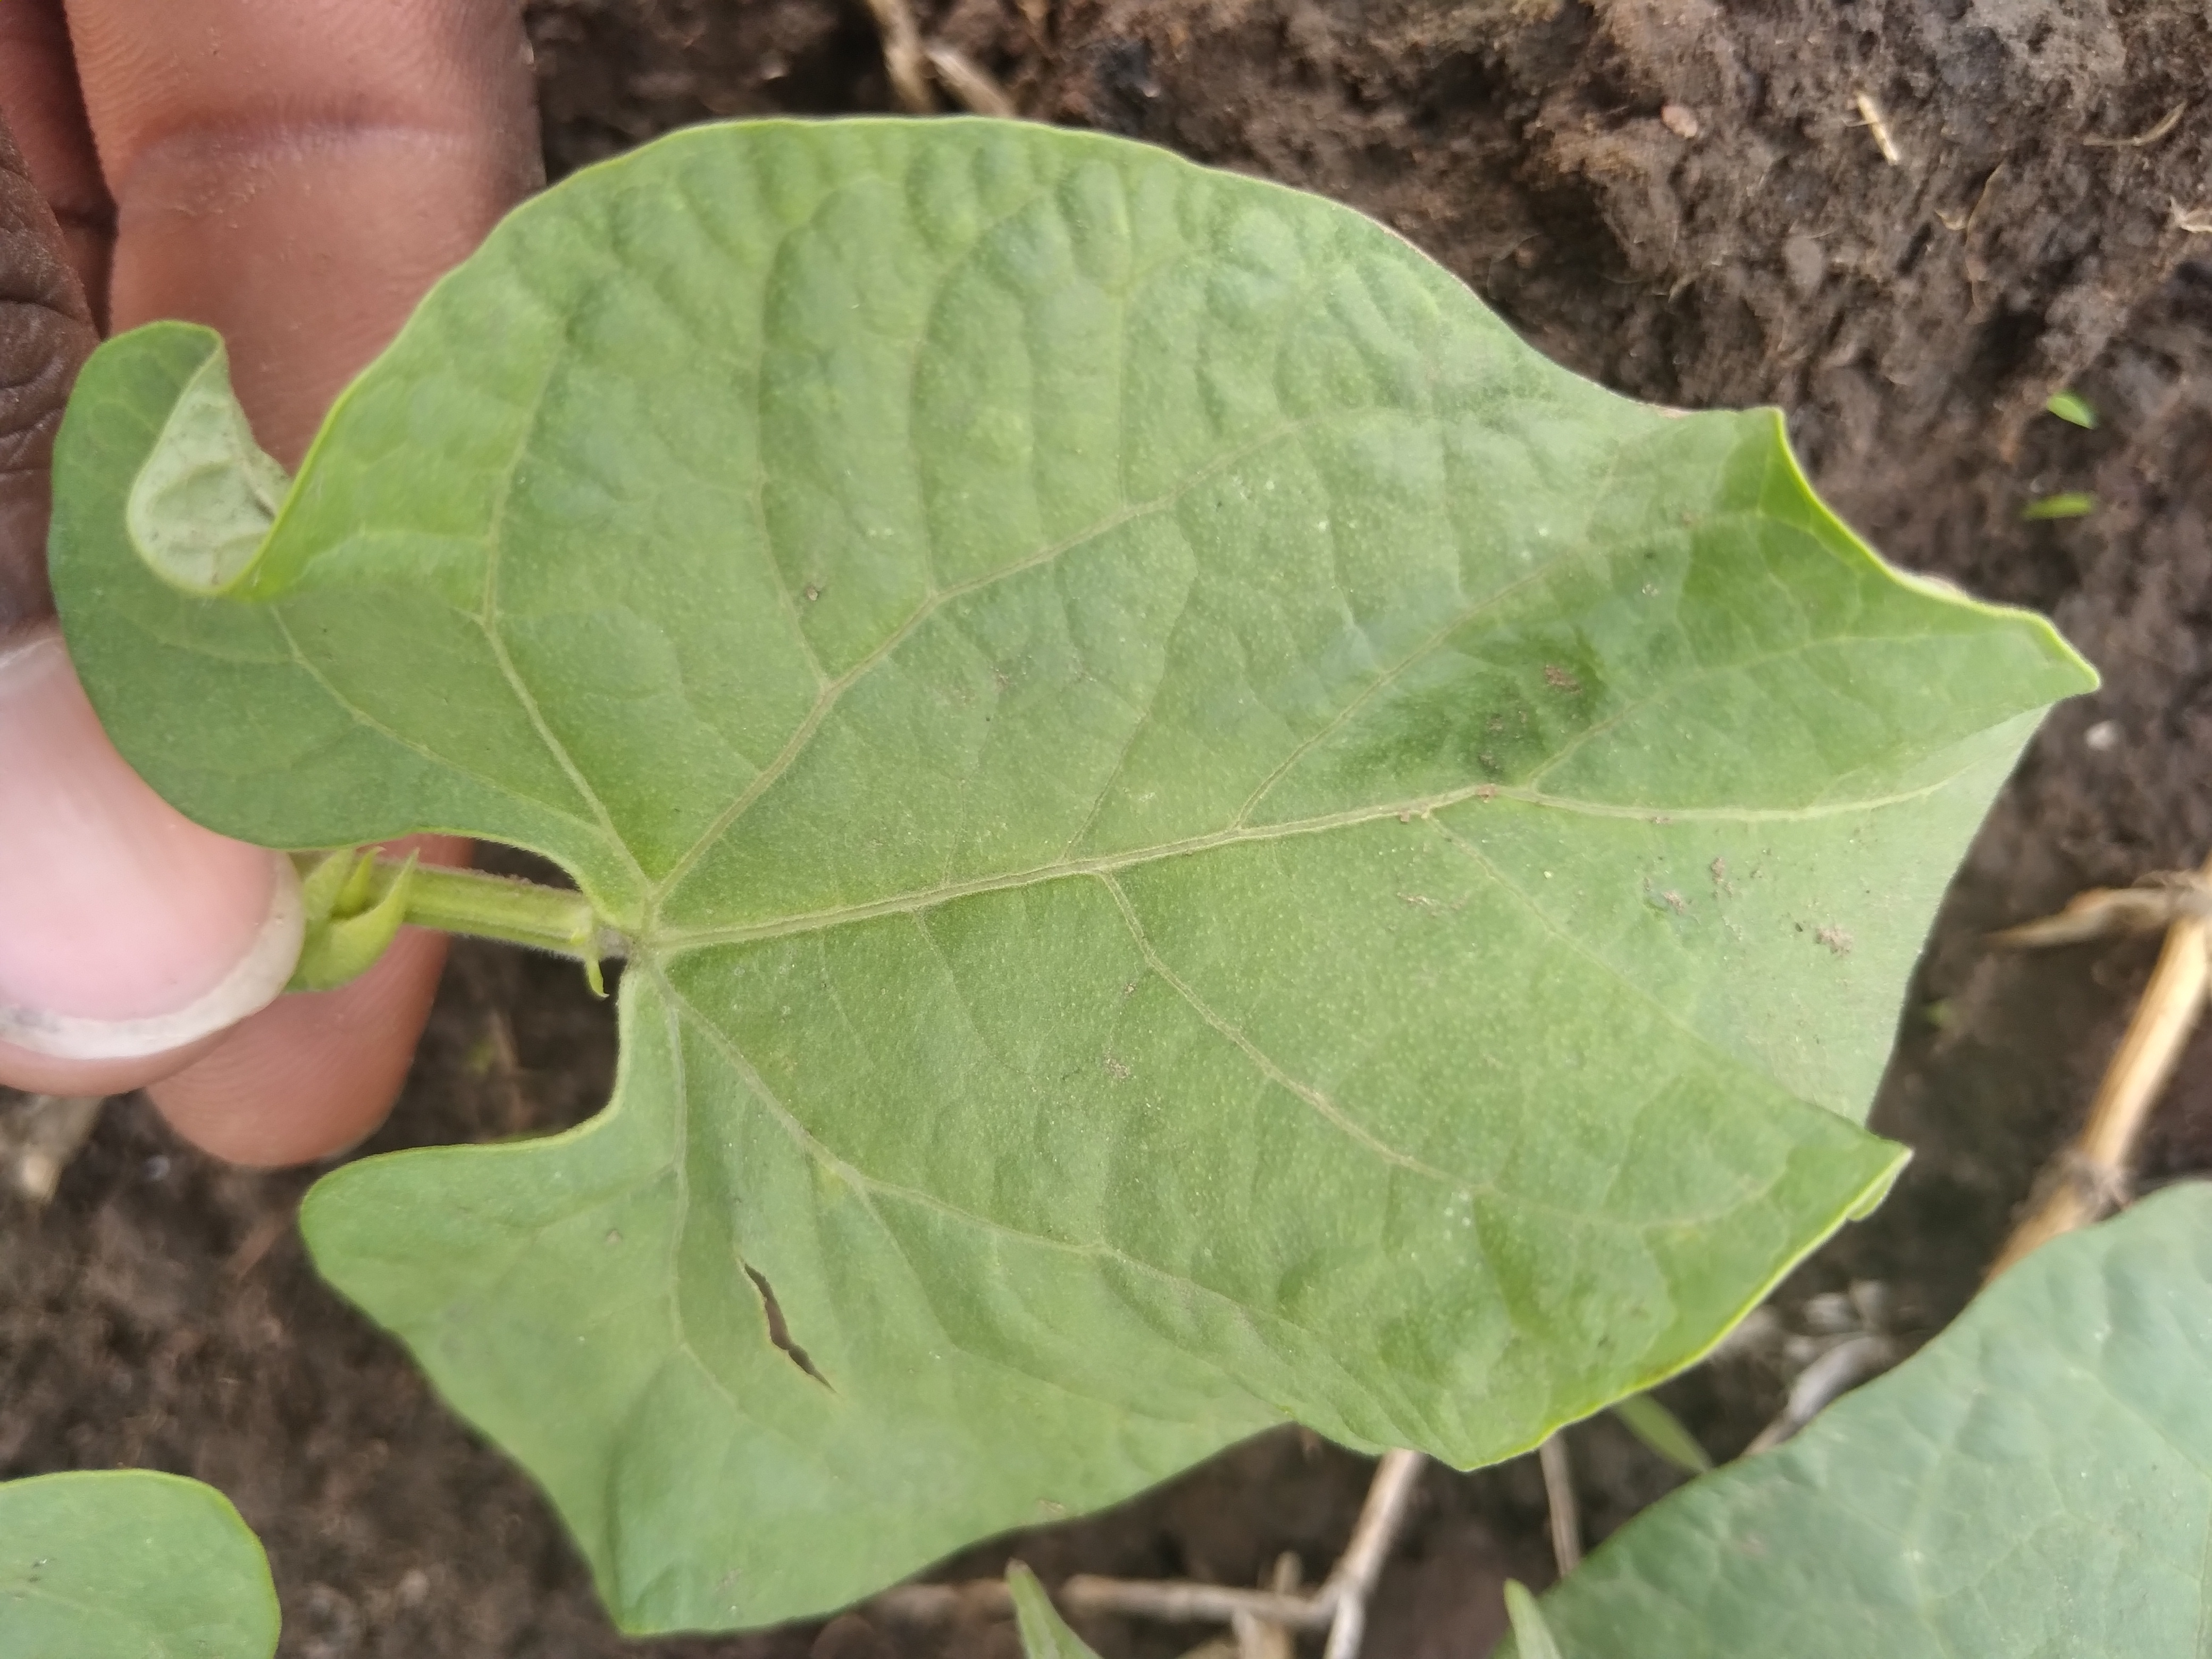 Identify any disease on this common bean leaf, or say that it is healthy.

healthy
